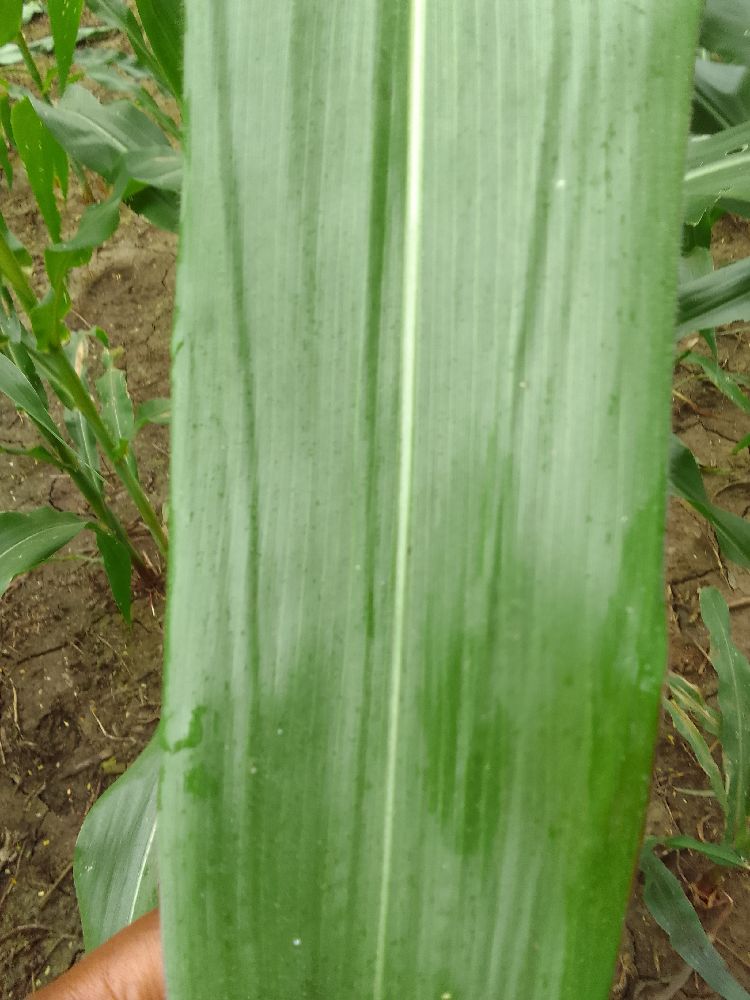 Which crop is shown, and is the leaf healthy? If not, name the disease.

maize, healthy
